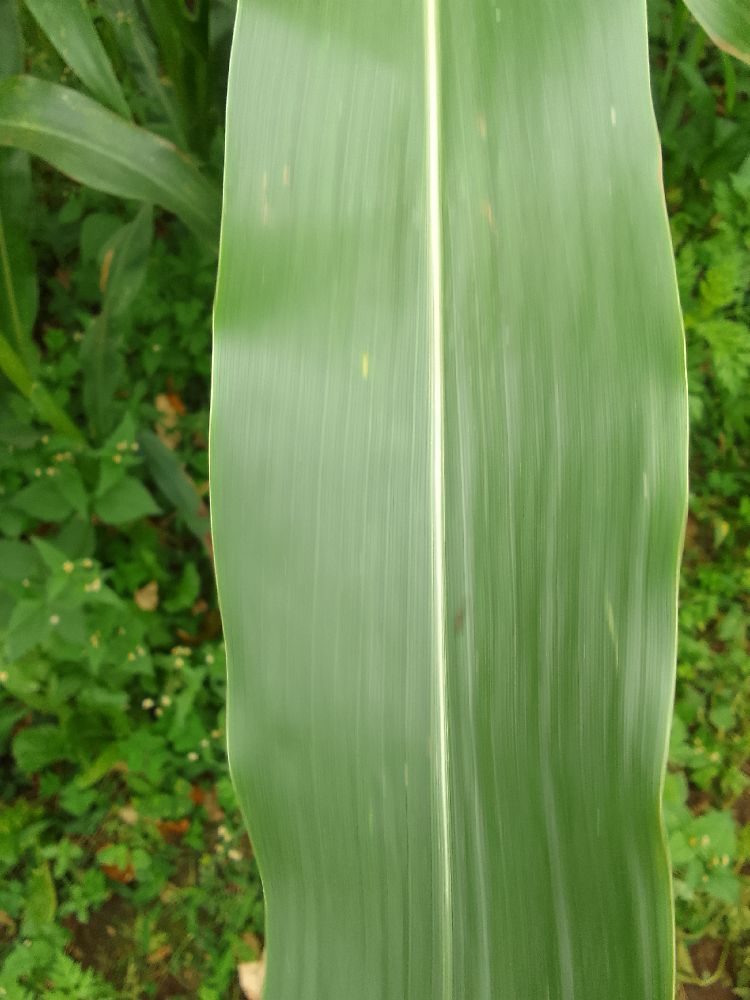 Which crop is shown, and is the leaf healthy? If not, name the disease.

maize, healthy
